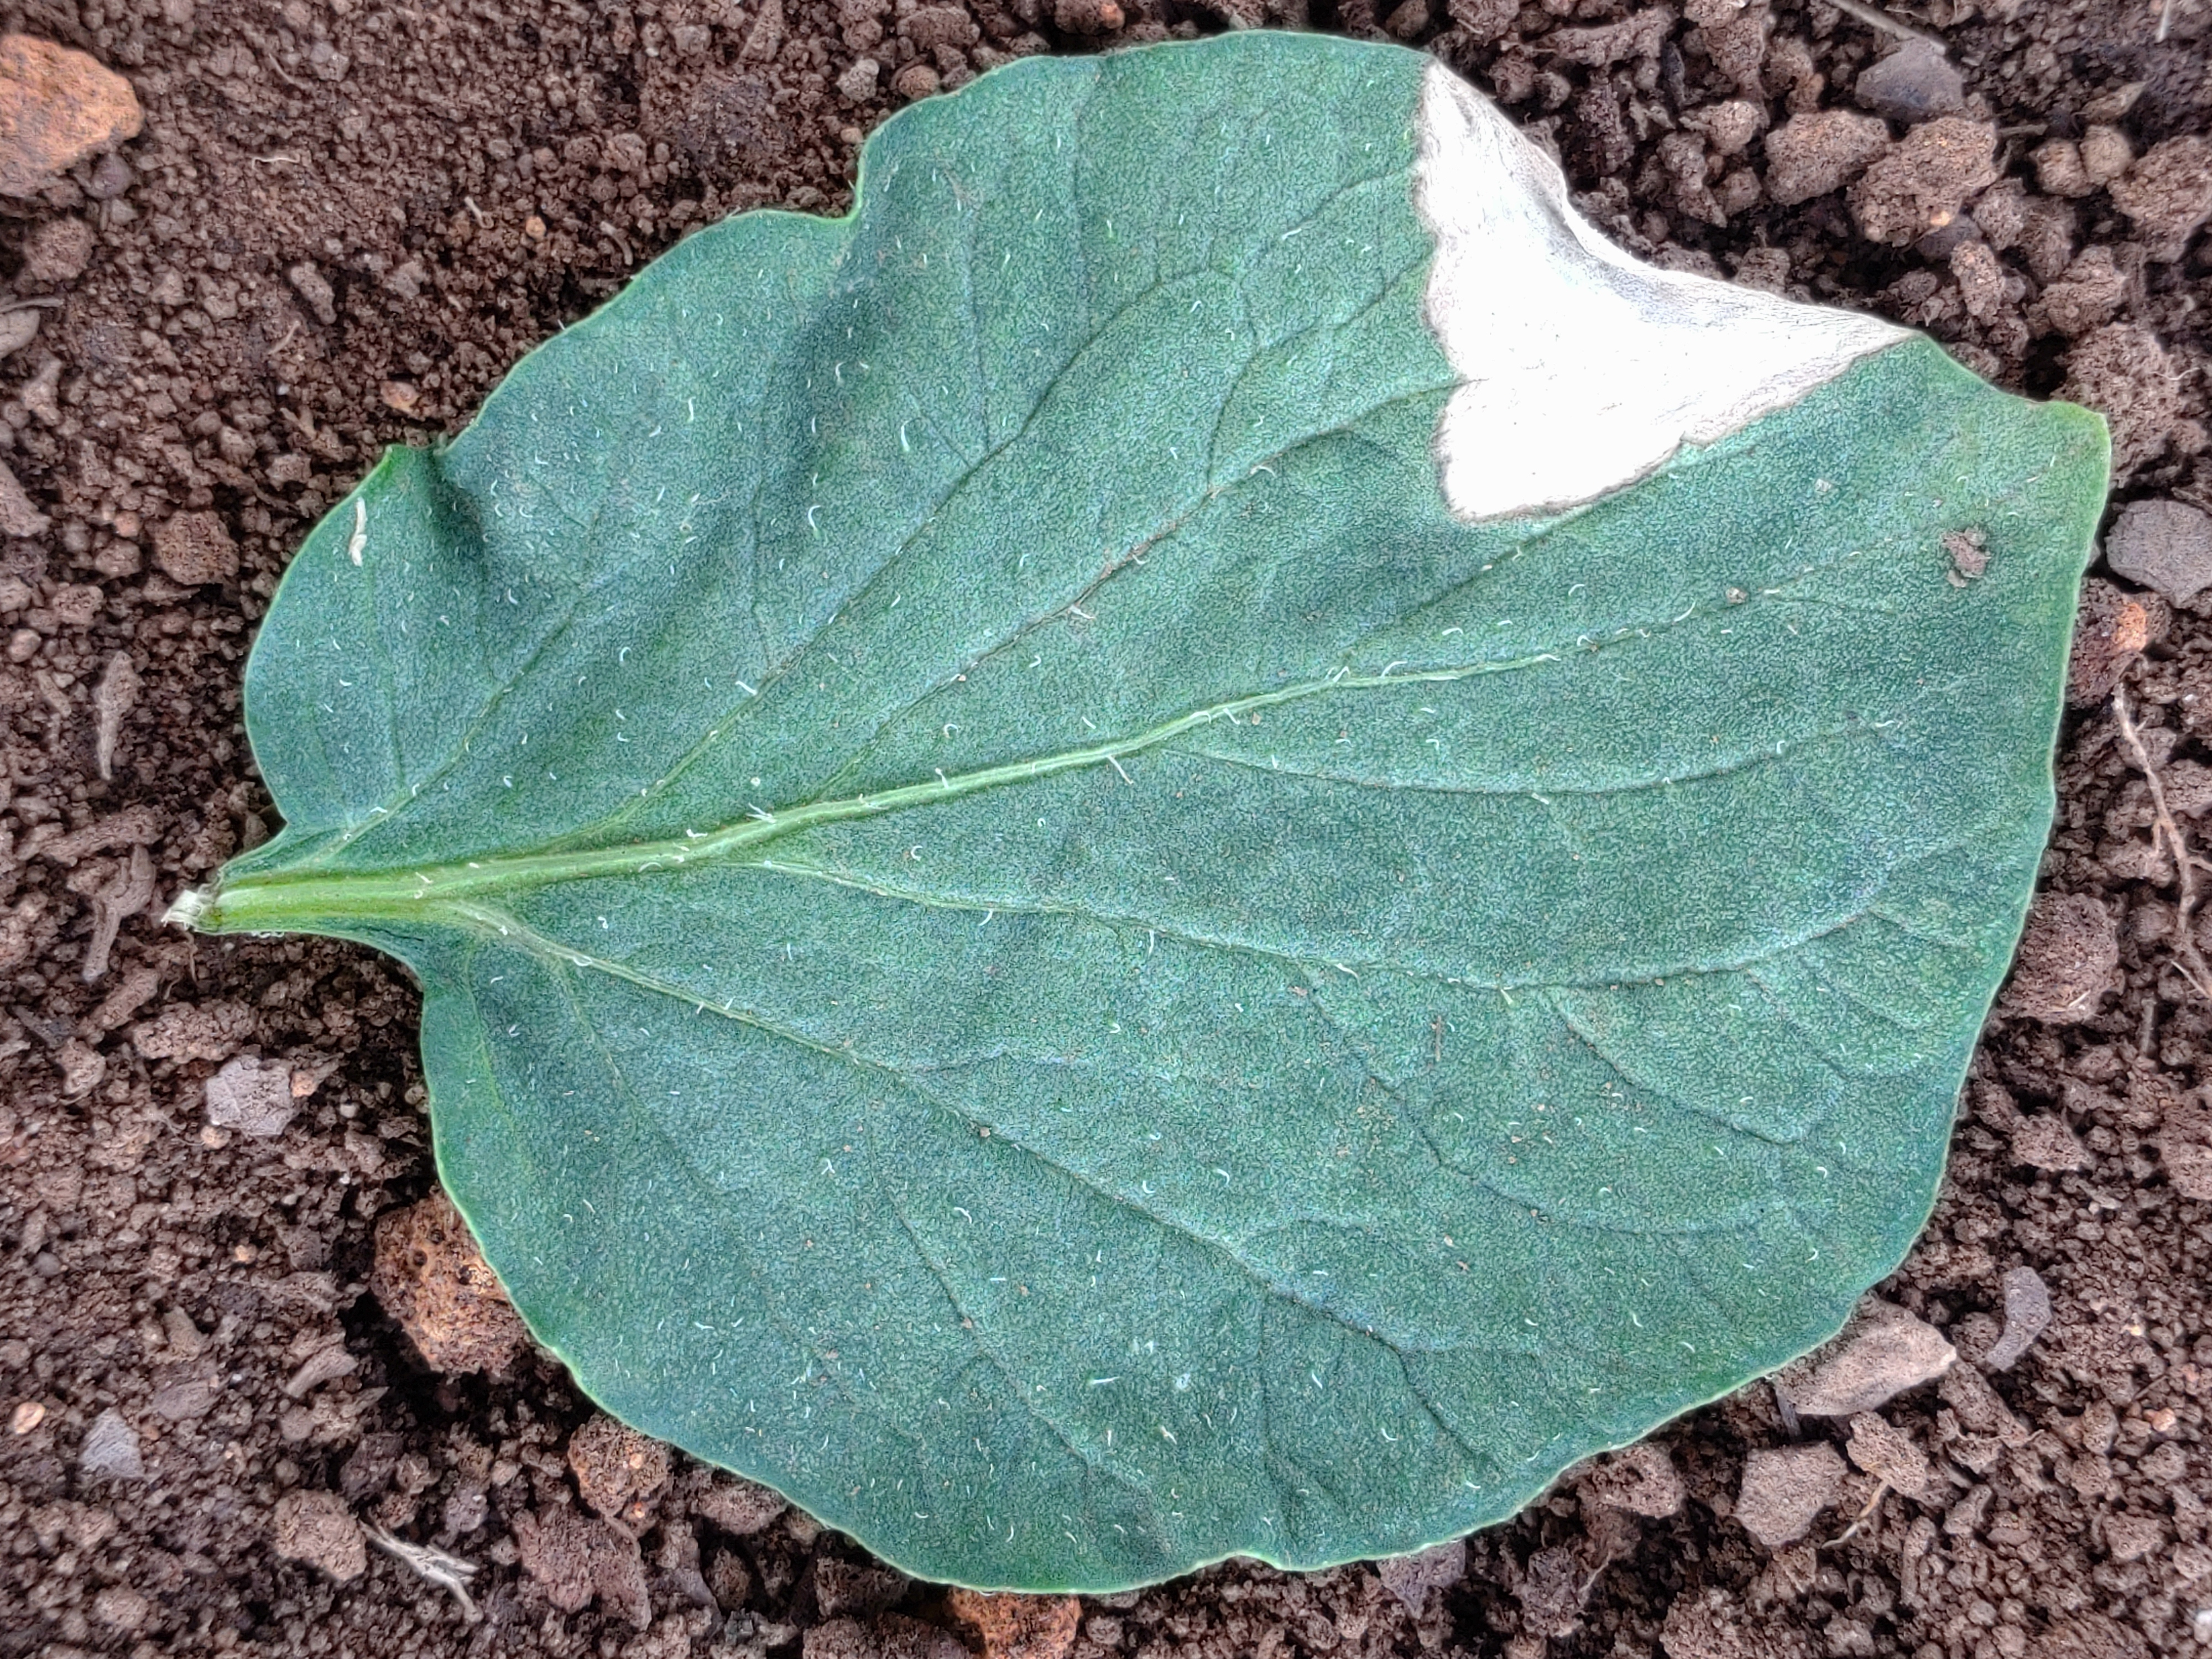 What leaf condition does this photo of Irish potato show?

early blight
